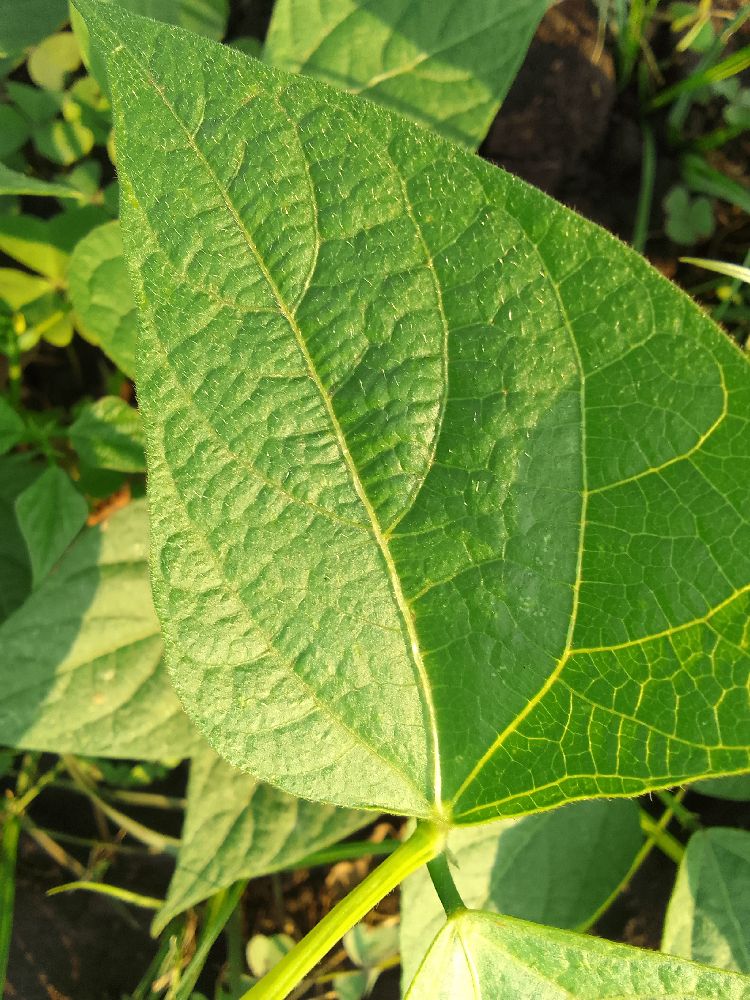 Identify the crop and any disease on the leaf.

common bean, healthy
